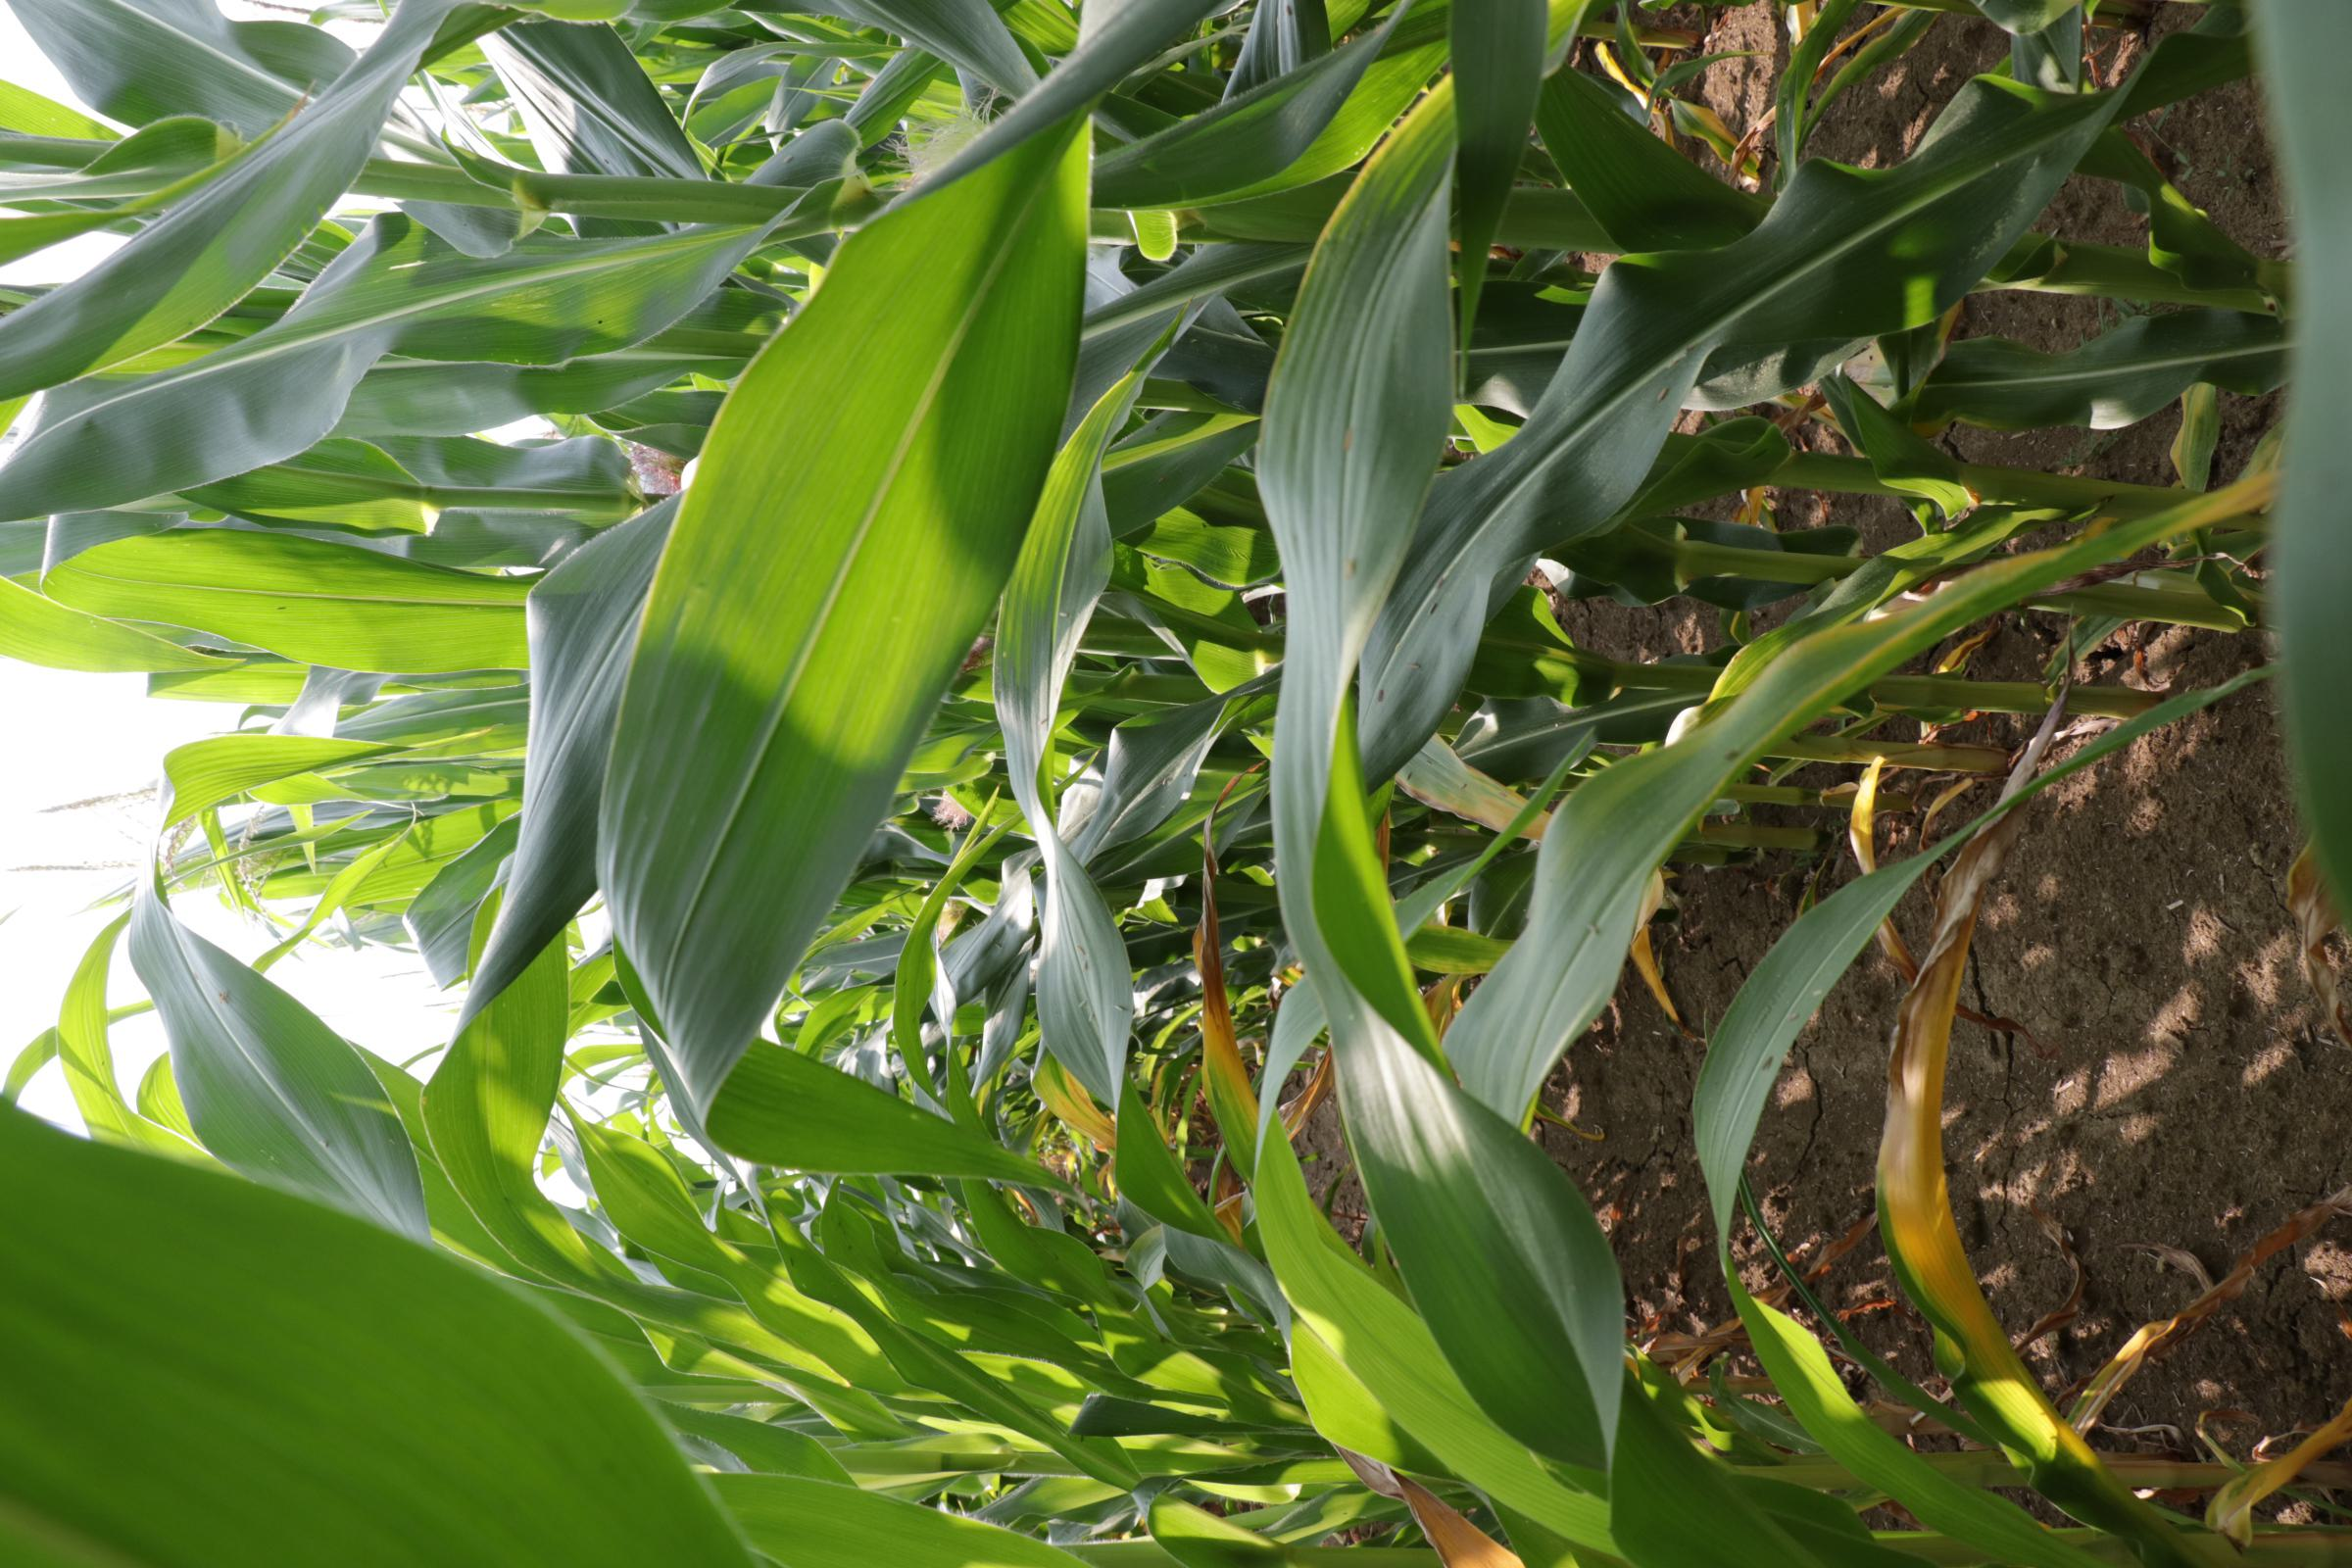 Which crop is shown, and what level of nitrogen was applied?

maize, reduced nitrogen fertilisation
